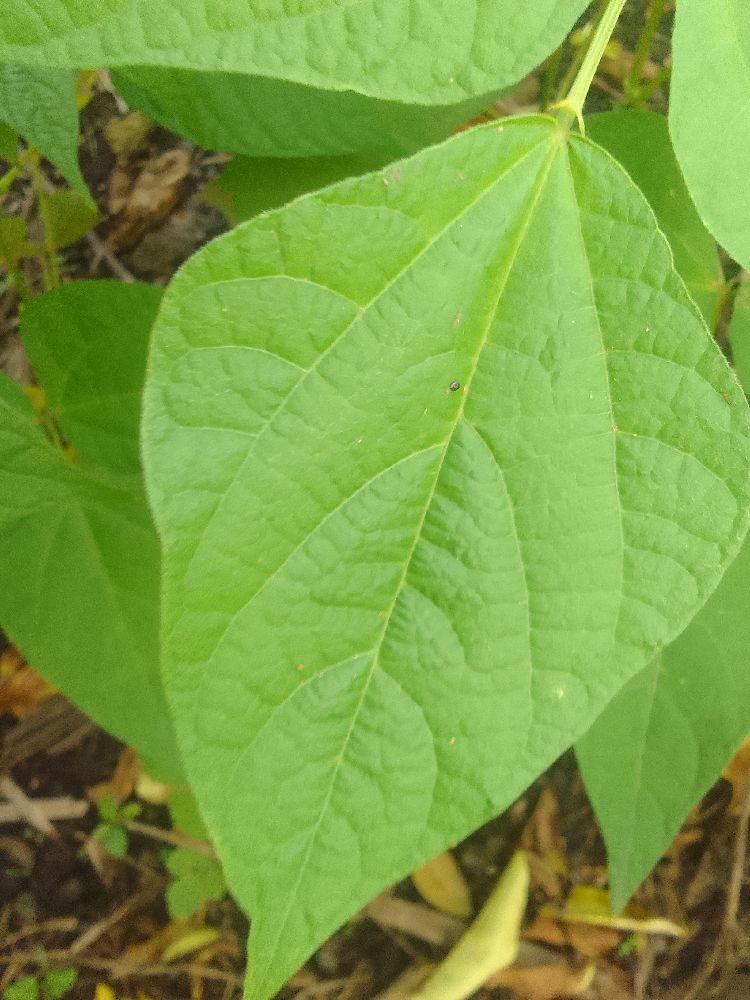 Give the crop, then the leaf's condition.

common bean, healthy
